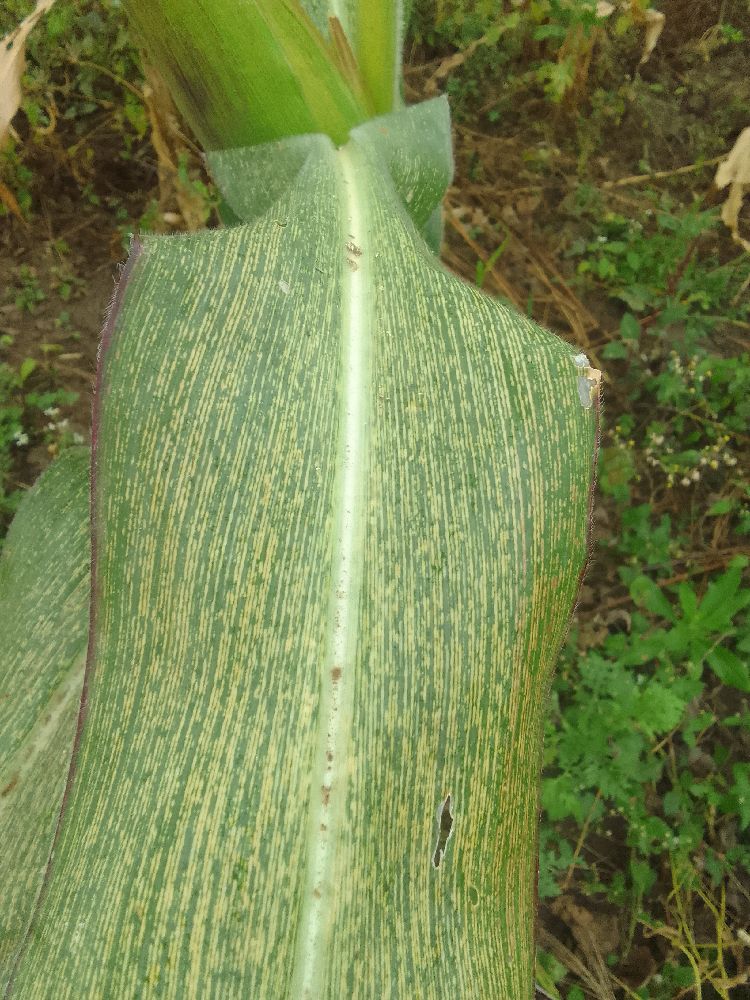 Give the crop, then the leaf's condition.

maize, maize streak virus
